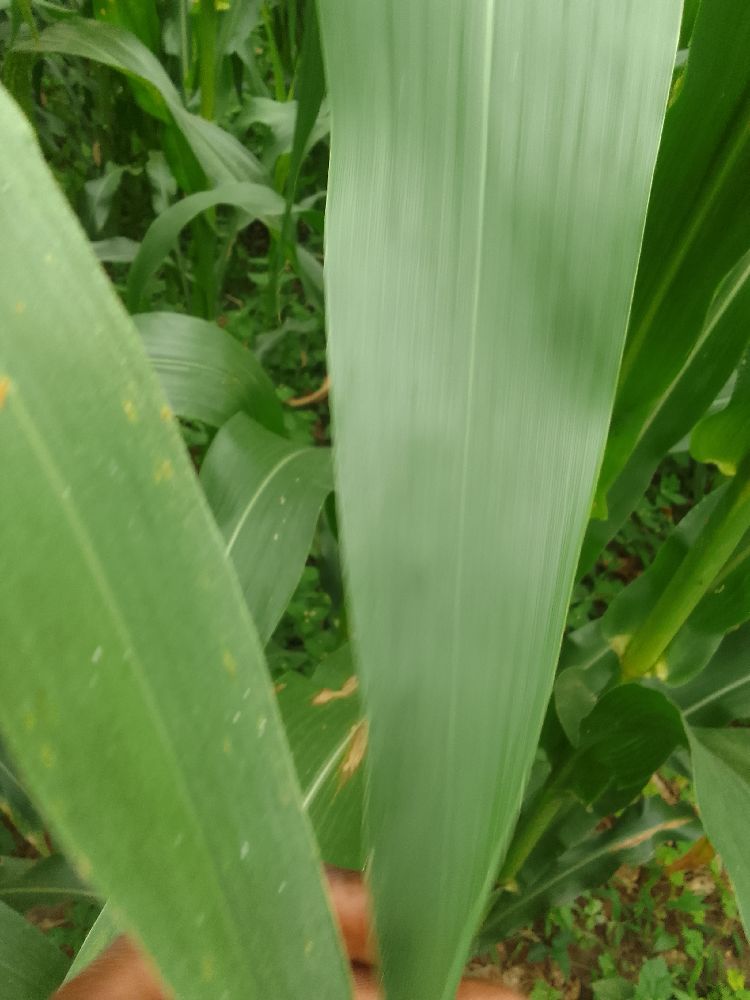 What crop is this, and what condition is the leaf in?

maize, healthy
